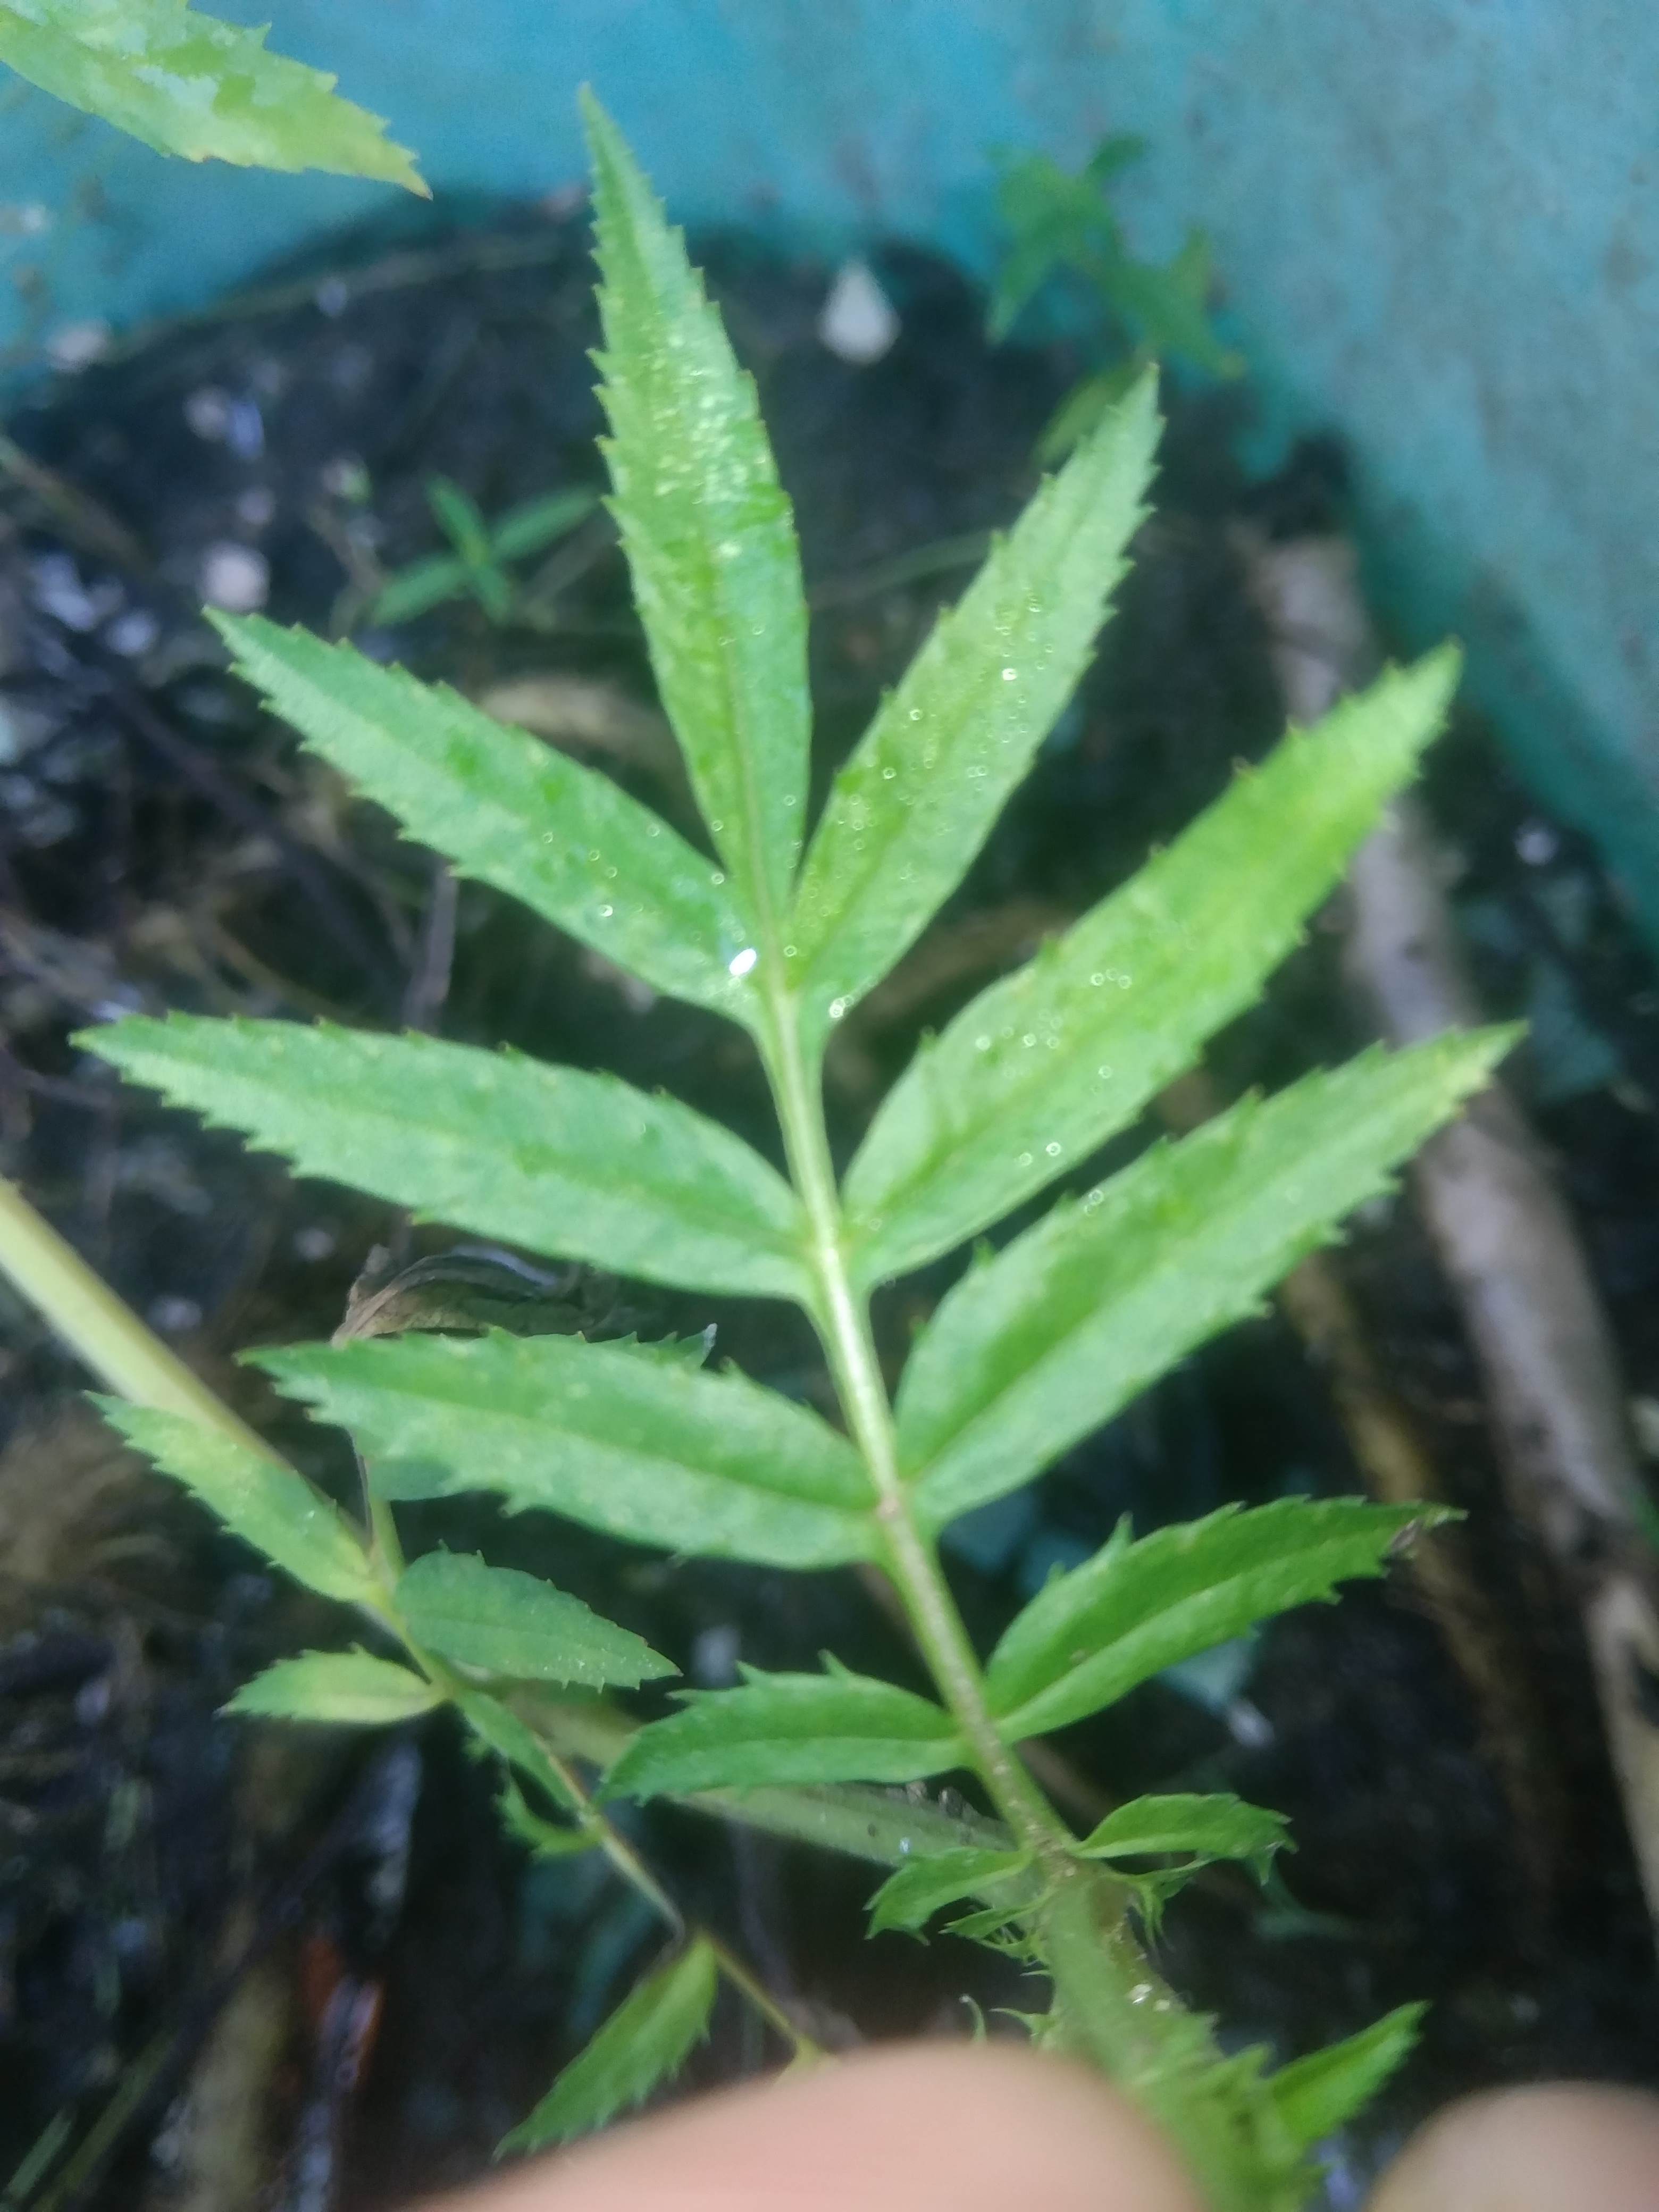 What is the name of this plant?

marigold
